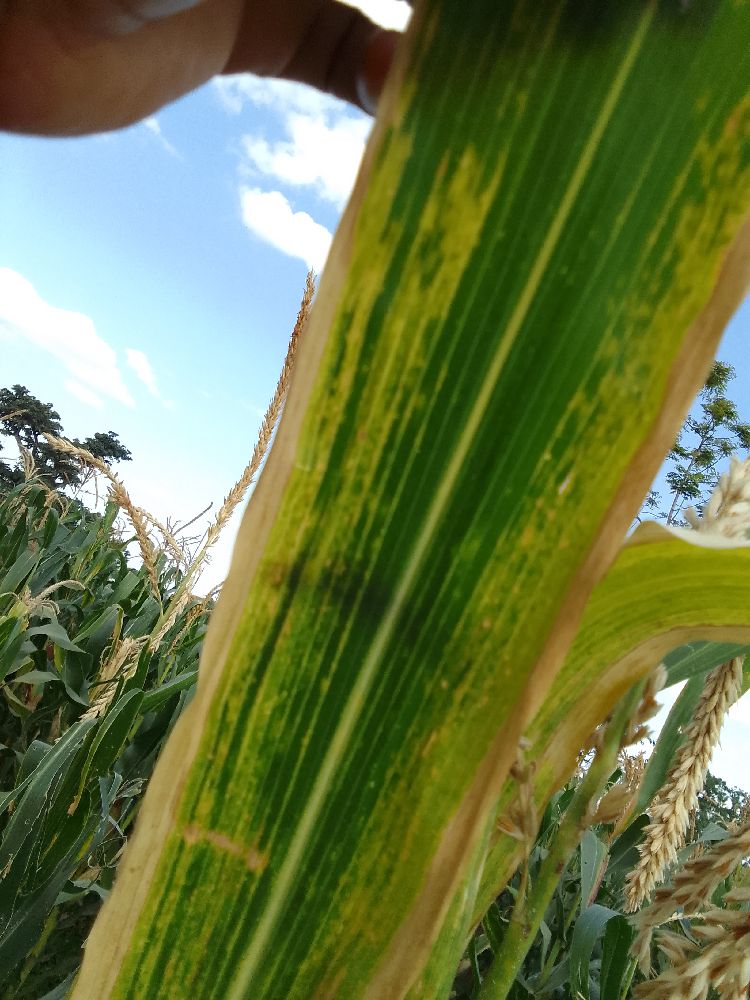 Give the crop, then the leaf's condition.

maize, maize lethal necrosis
